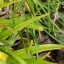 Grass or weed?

grass
